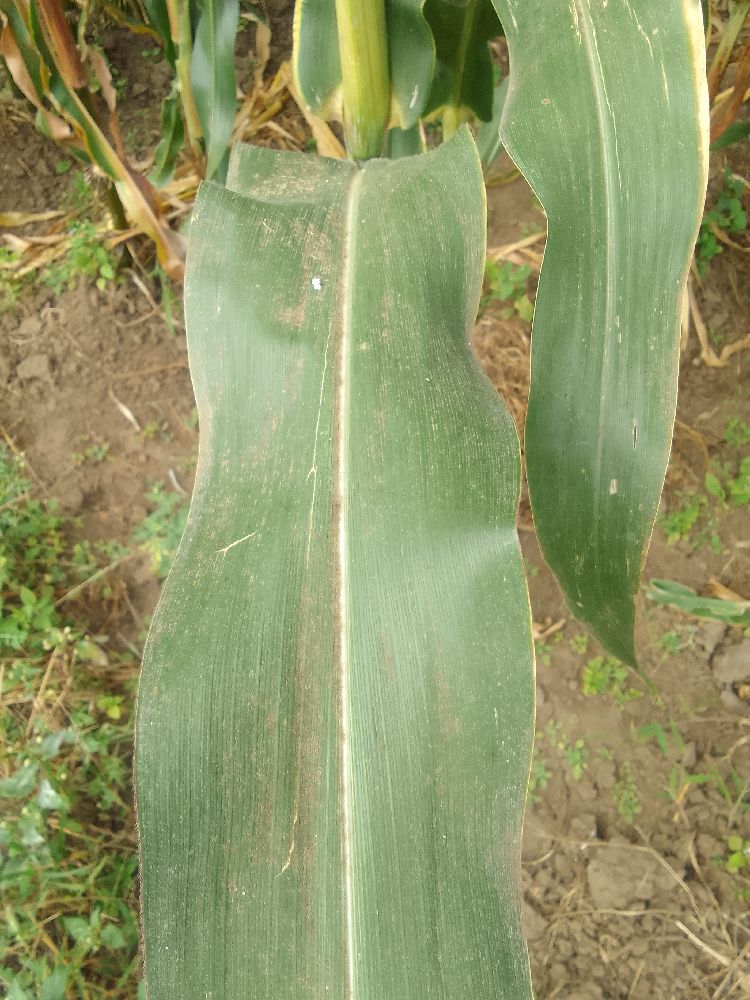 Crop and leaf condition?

maize, healthy
